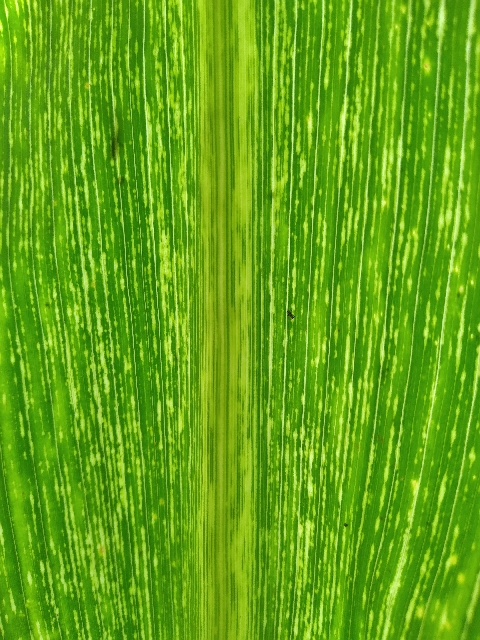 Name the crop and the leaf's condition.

maize, maize streak virus
